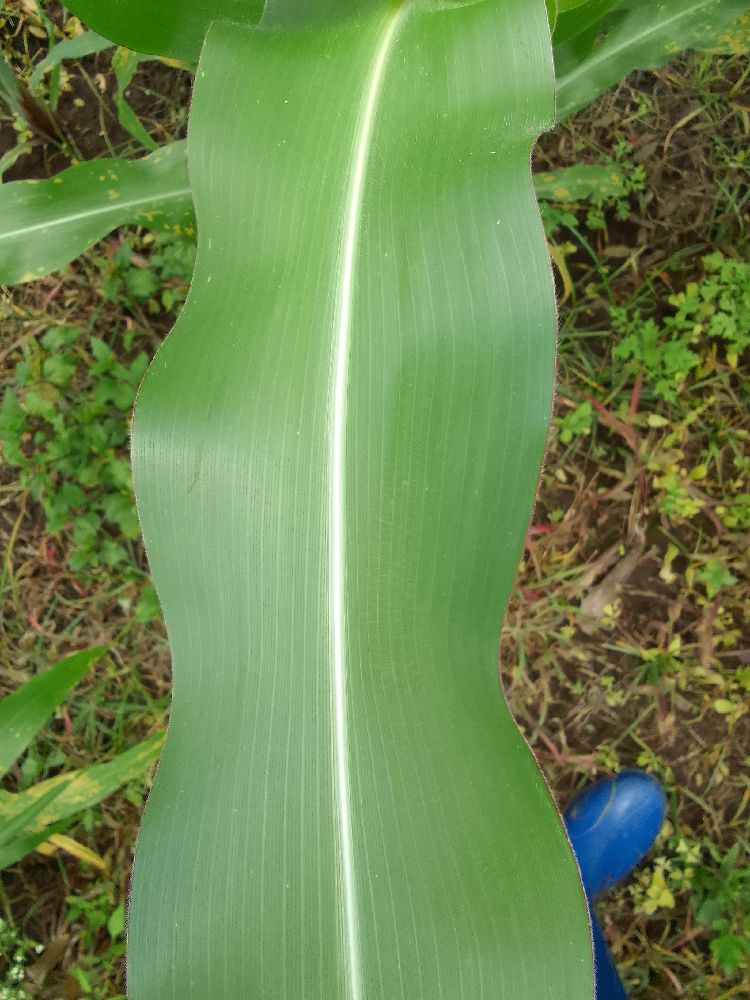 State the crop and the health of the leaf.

maize, healthy
